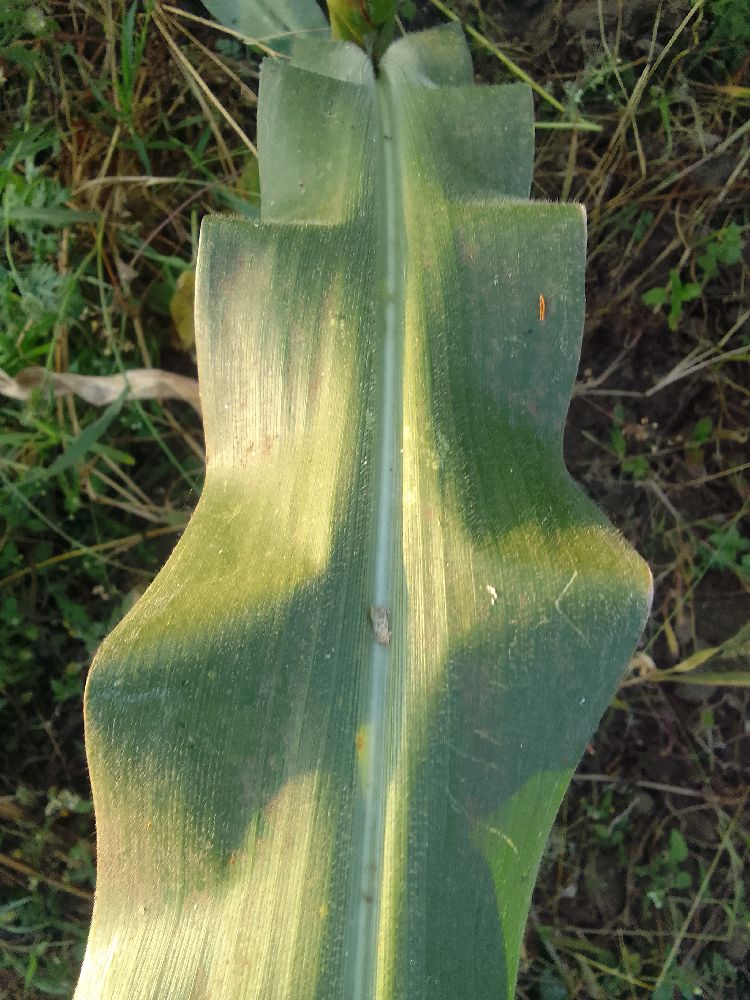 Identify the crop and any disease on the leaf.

maize, healthy
